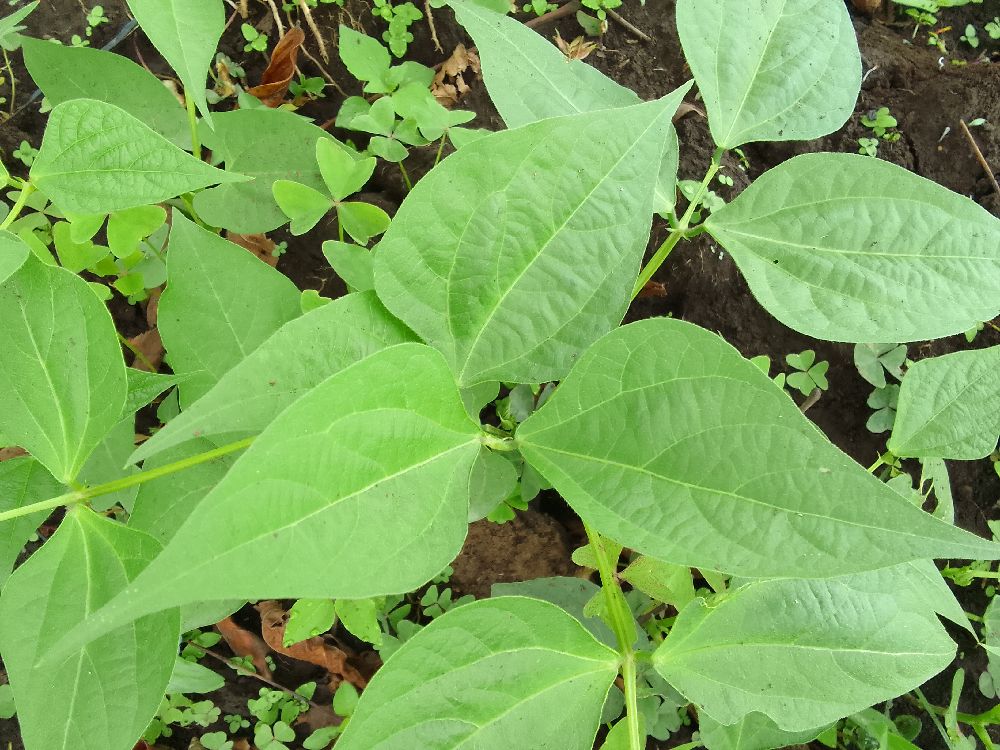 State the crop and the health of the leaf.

common bean, healthy
